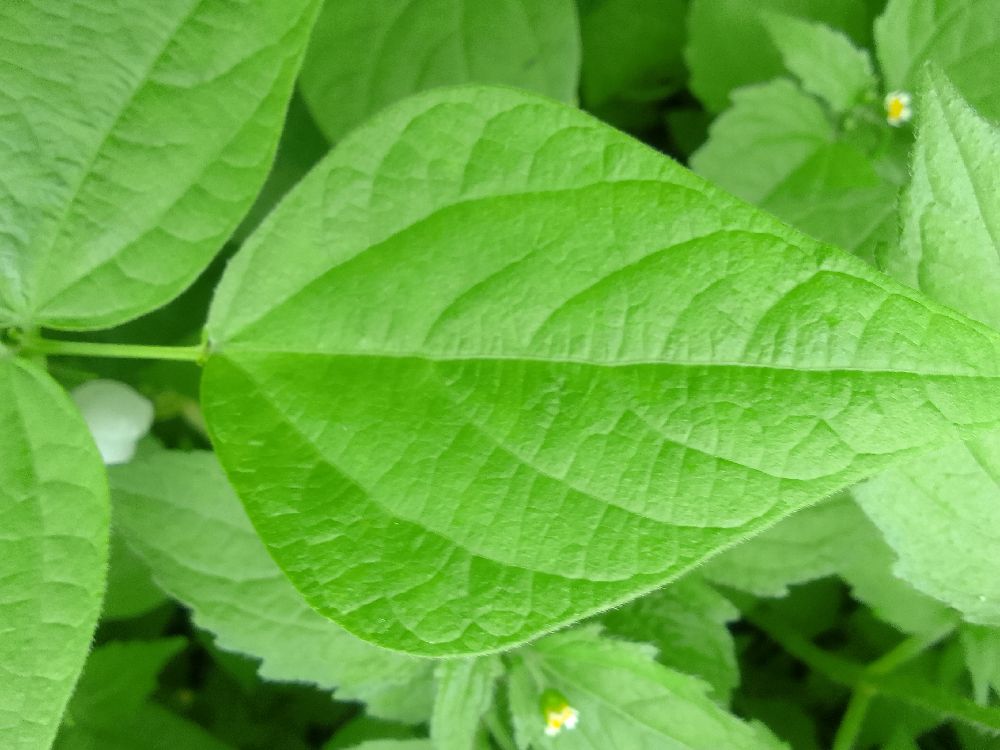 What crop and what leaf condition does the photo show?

common bean, healthy
